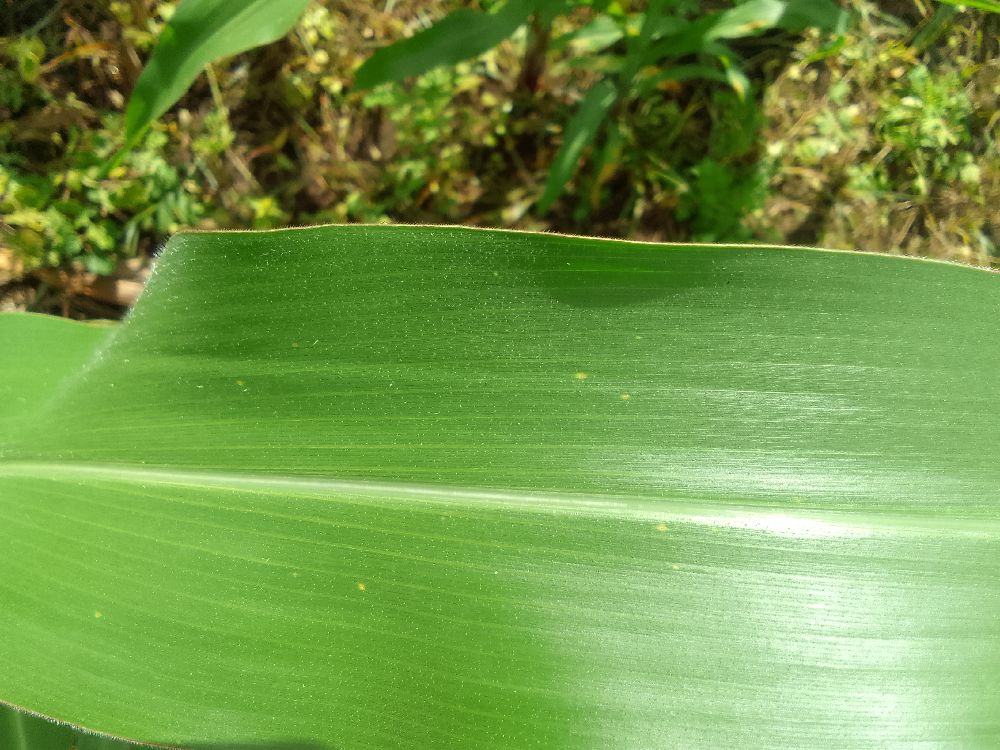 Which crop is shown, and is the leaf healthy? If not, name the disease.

maize, healthy
